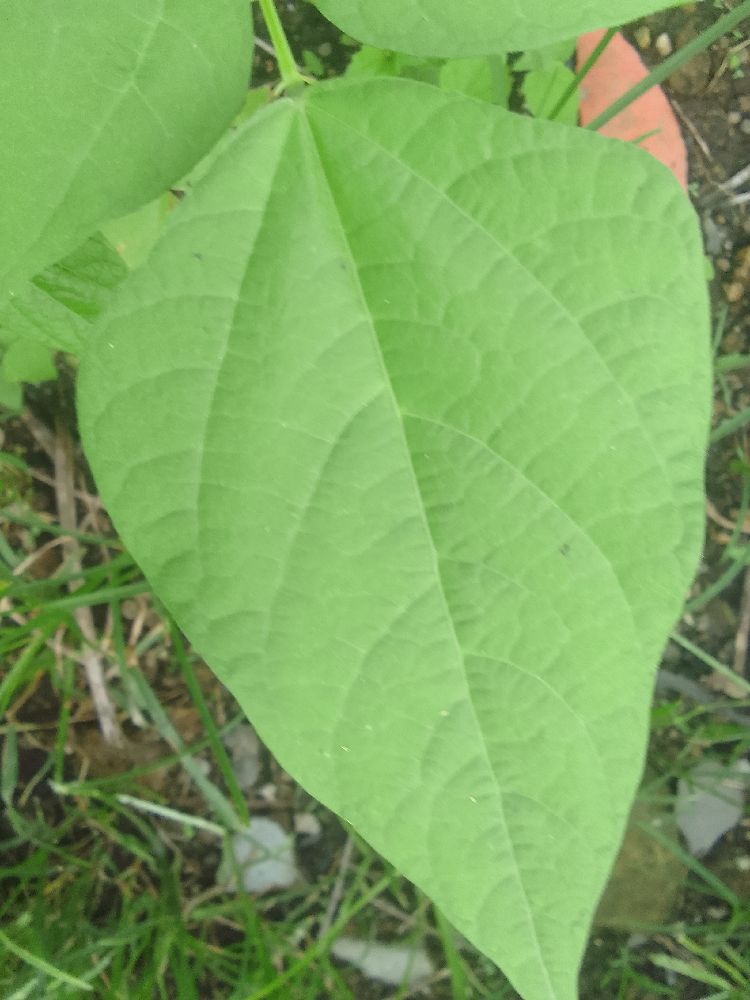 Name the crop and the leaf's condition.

common bean, healthy
